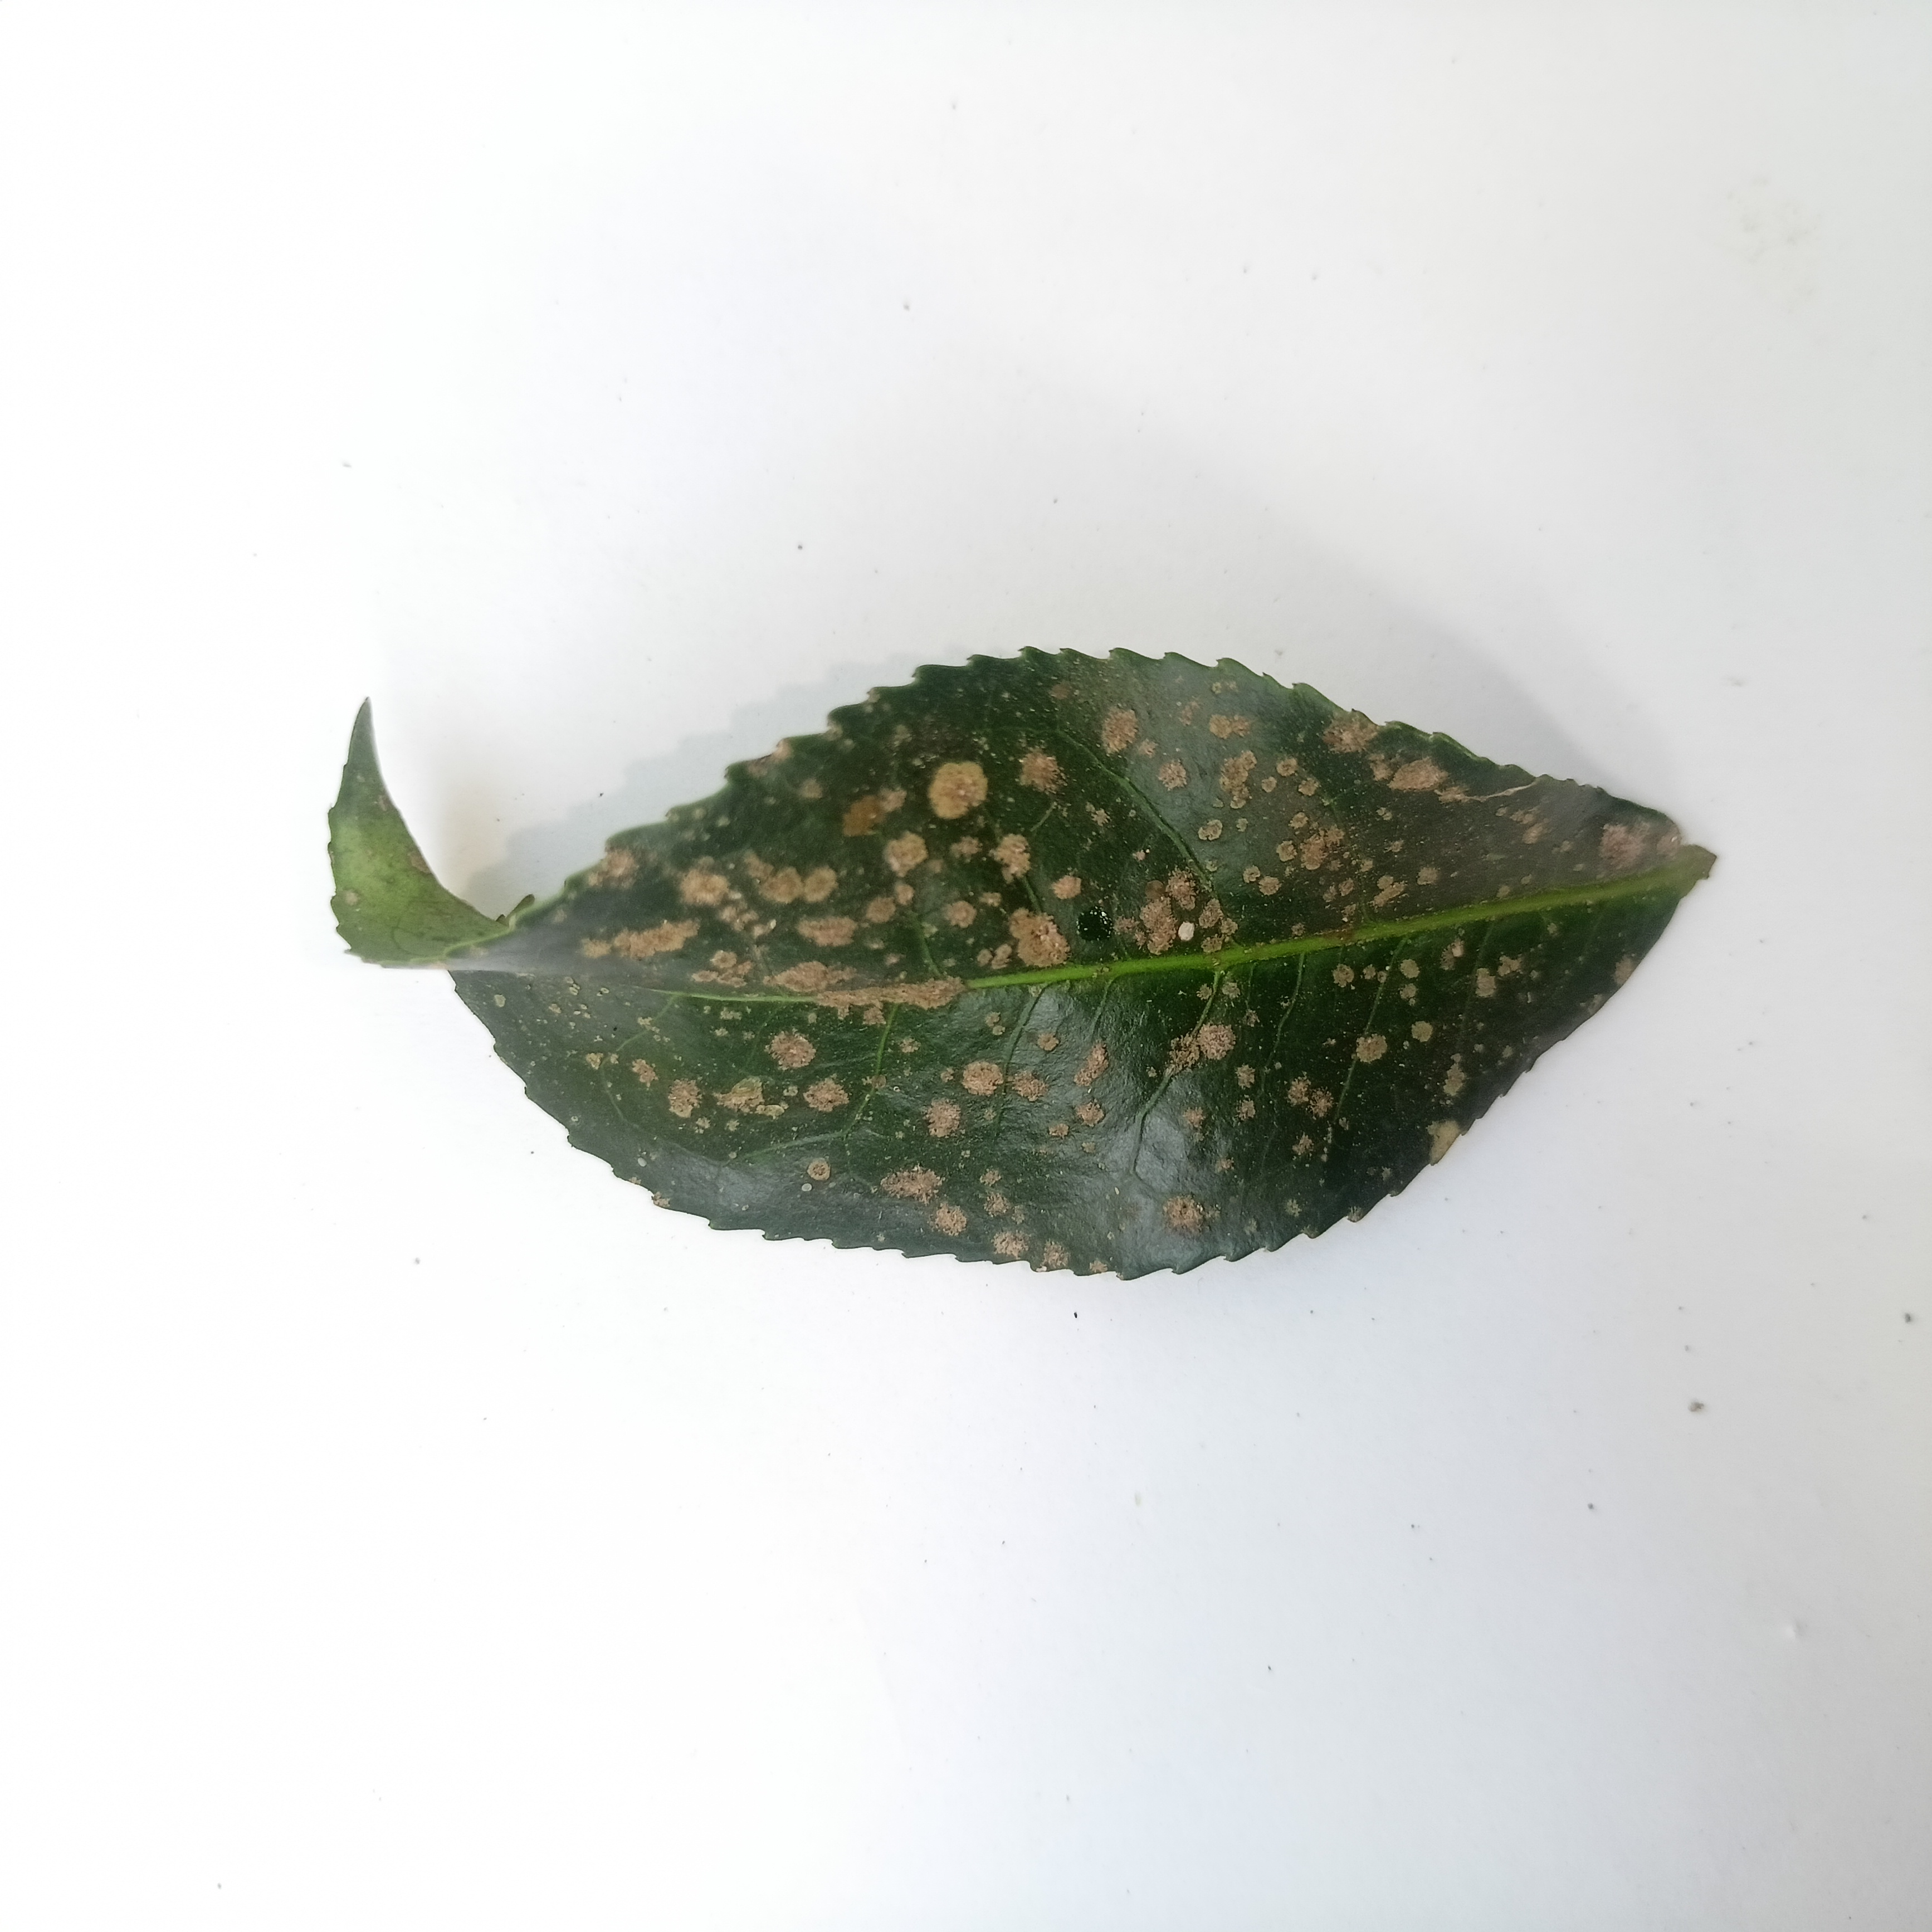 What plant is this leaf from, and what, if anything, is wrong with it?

tea, algal leaf
